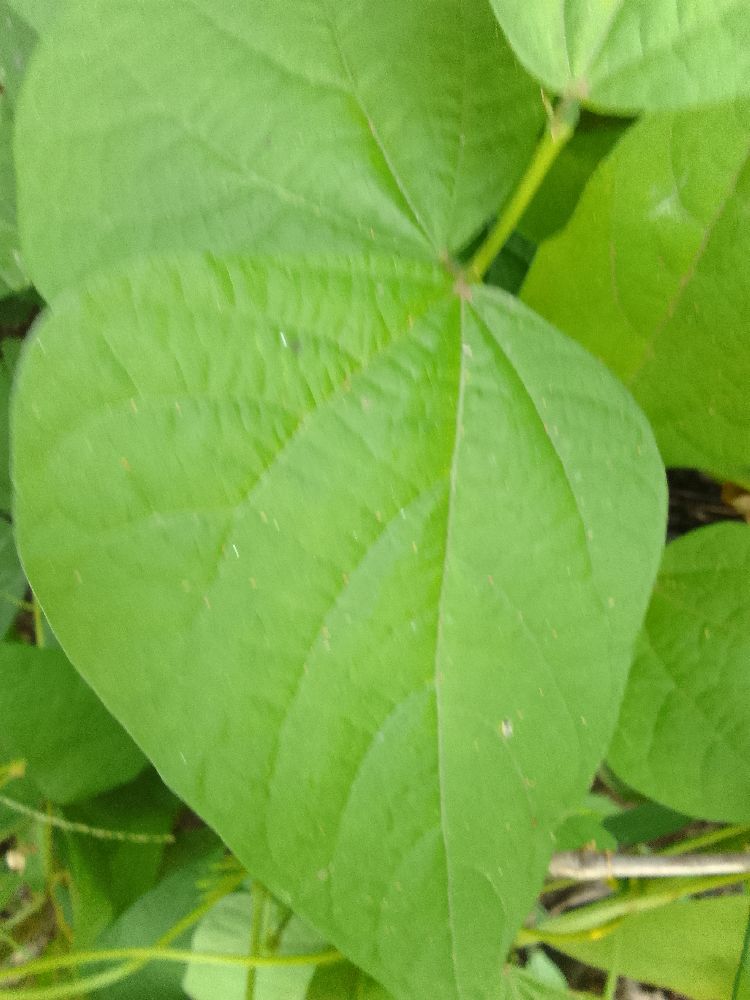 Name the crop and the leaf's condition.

common bean, healthy
